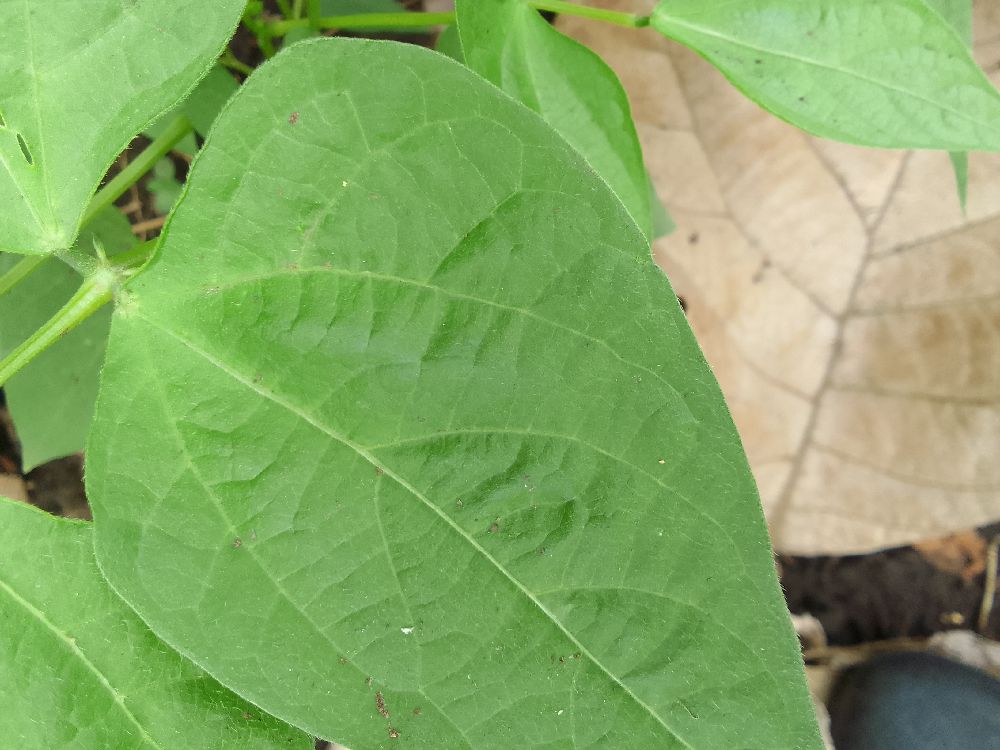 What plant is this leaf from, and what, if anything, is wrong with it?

common bean, healthy
